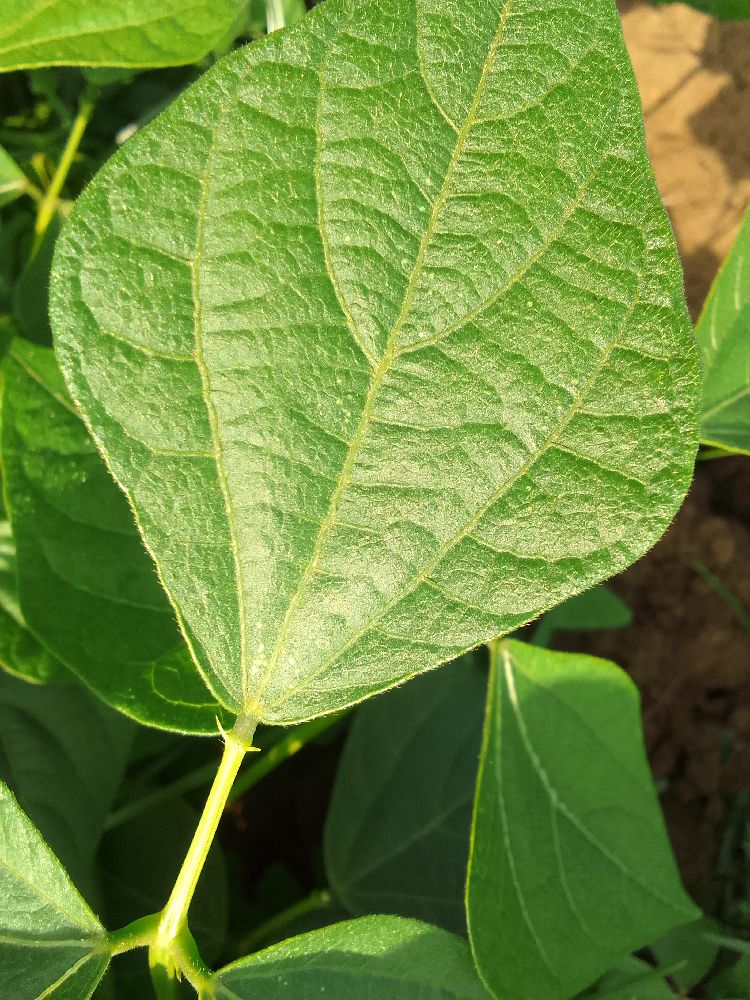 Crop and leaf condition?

common bean, healthy
